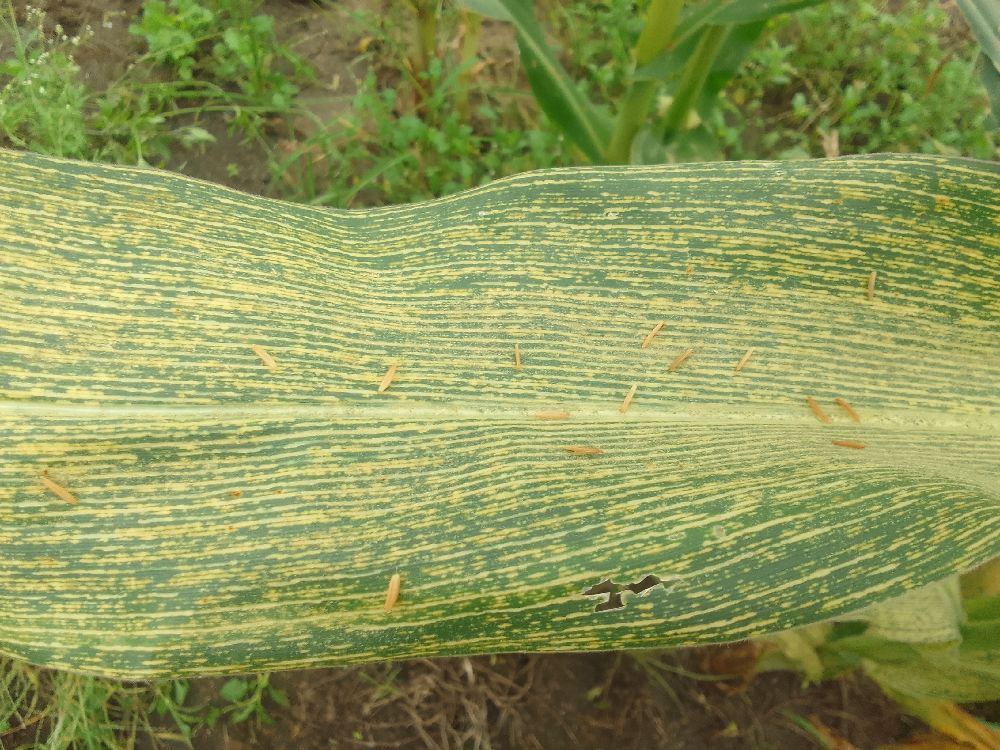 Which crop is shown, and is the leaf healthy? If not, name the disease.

maize, maize streak virus
